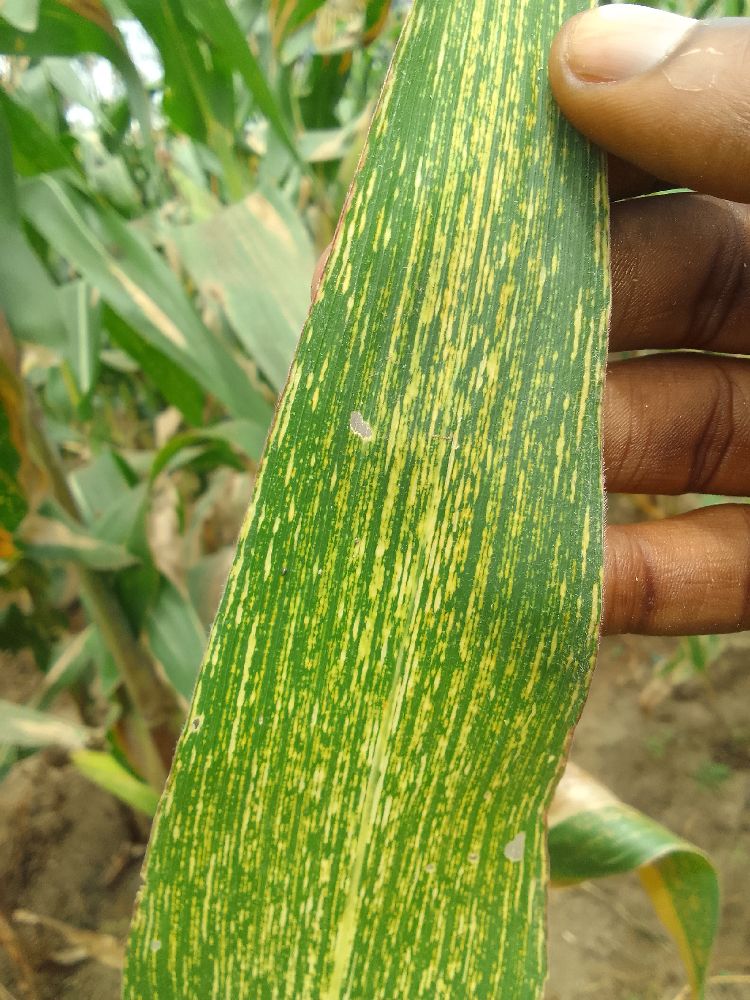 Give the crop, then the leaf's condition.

maize, maize streak virus
